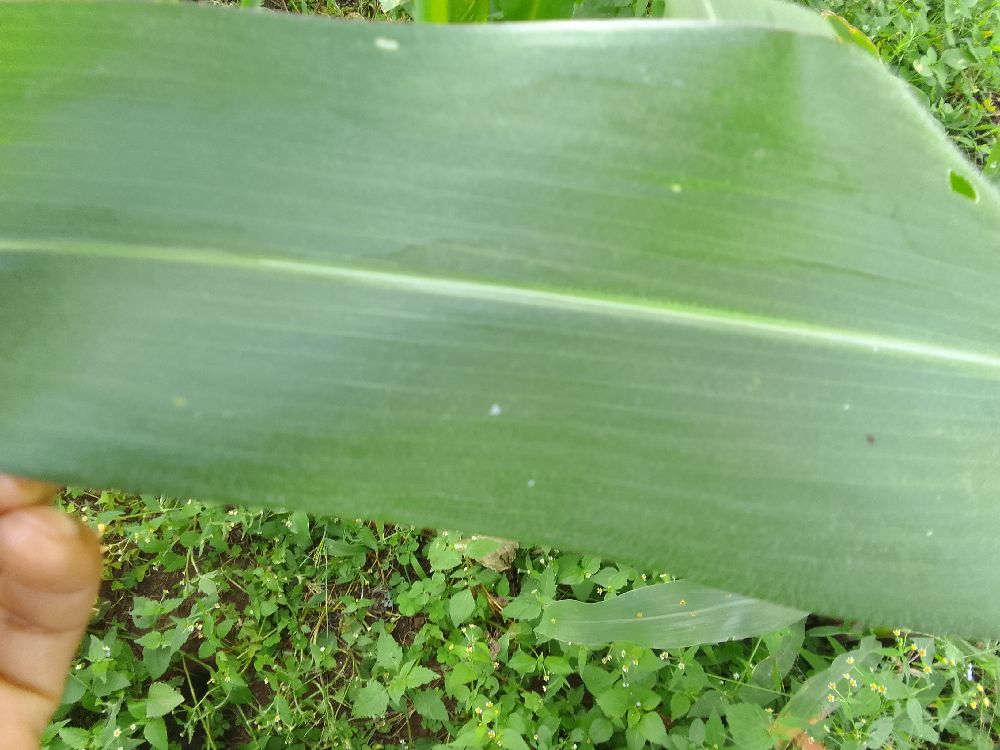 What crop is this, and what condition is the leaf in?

maize, healthy
